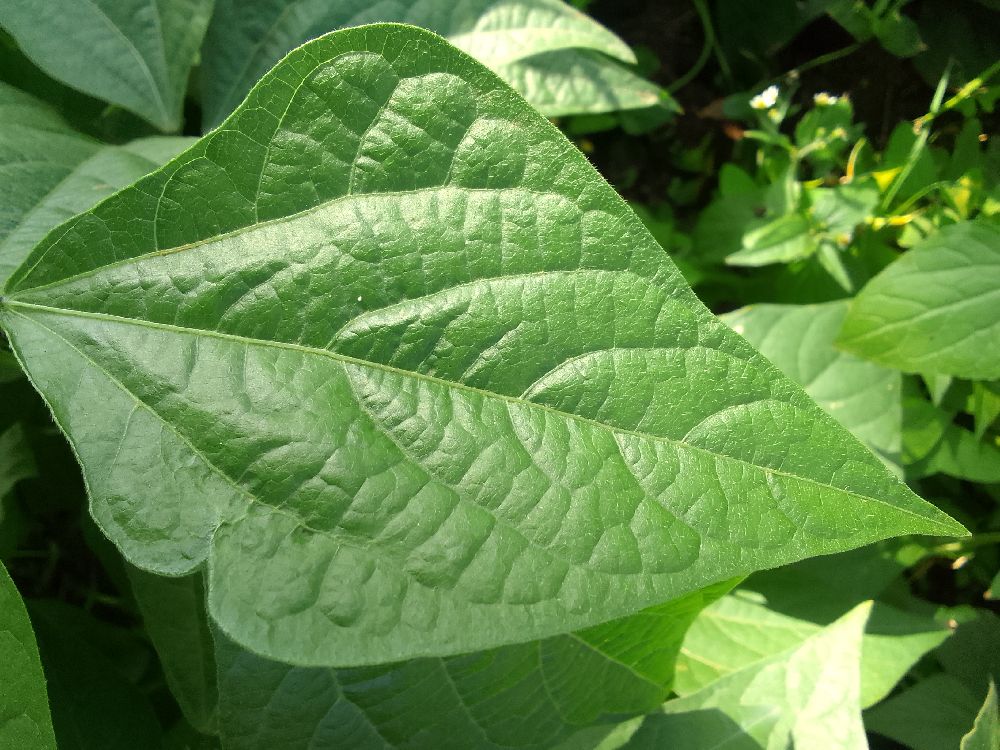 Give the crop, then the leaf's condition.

common bean, healthy
